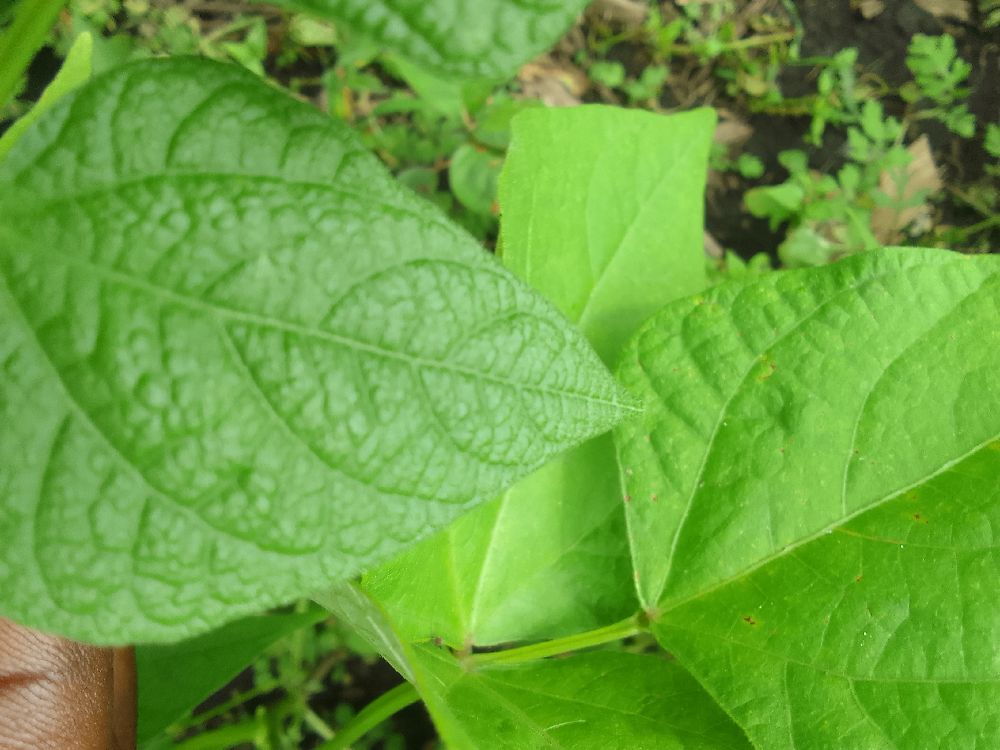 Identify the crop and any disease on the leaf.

common bean, healthy
